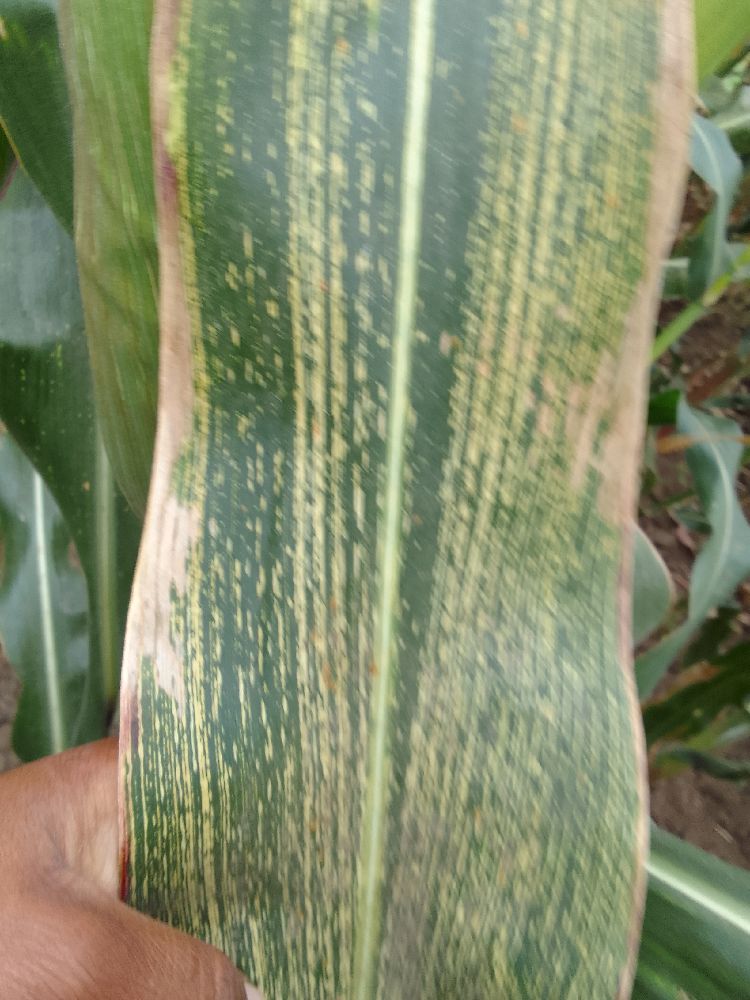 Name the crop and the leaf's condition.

maize, maize streak virus
